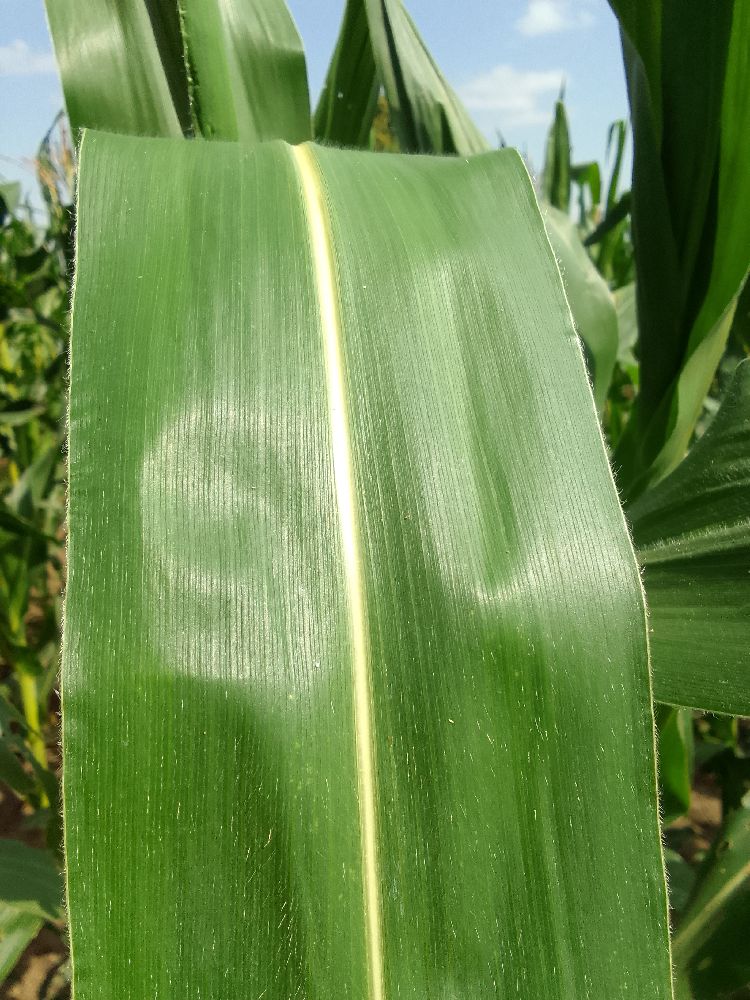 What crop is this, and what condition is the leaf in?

maize, healthy
